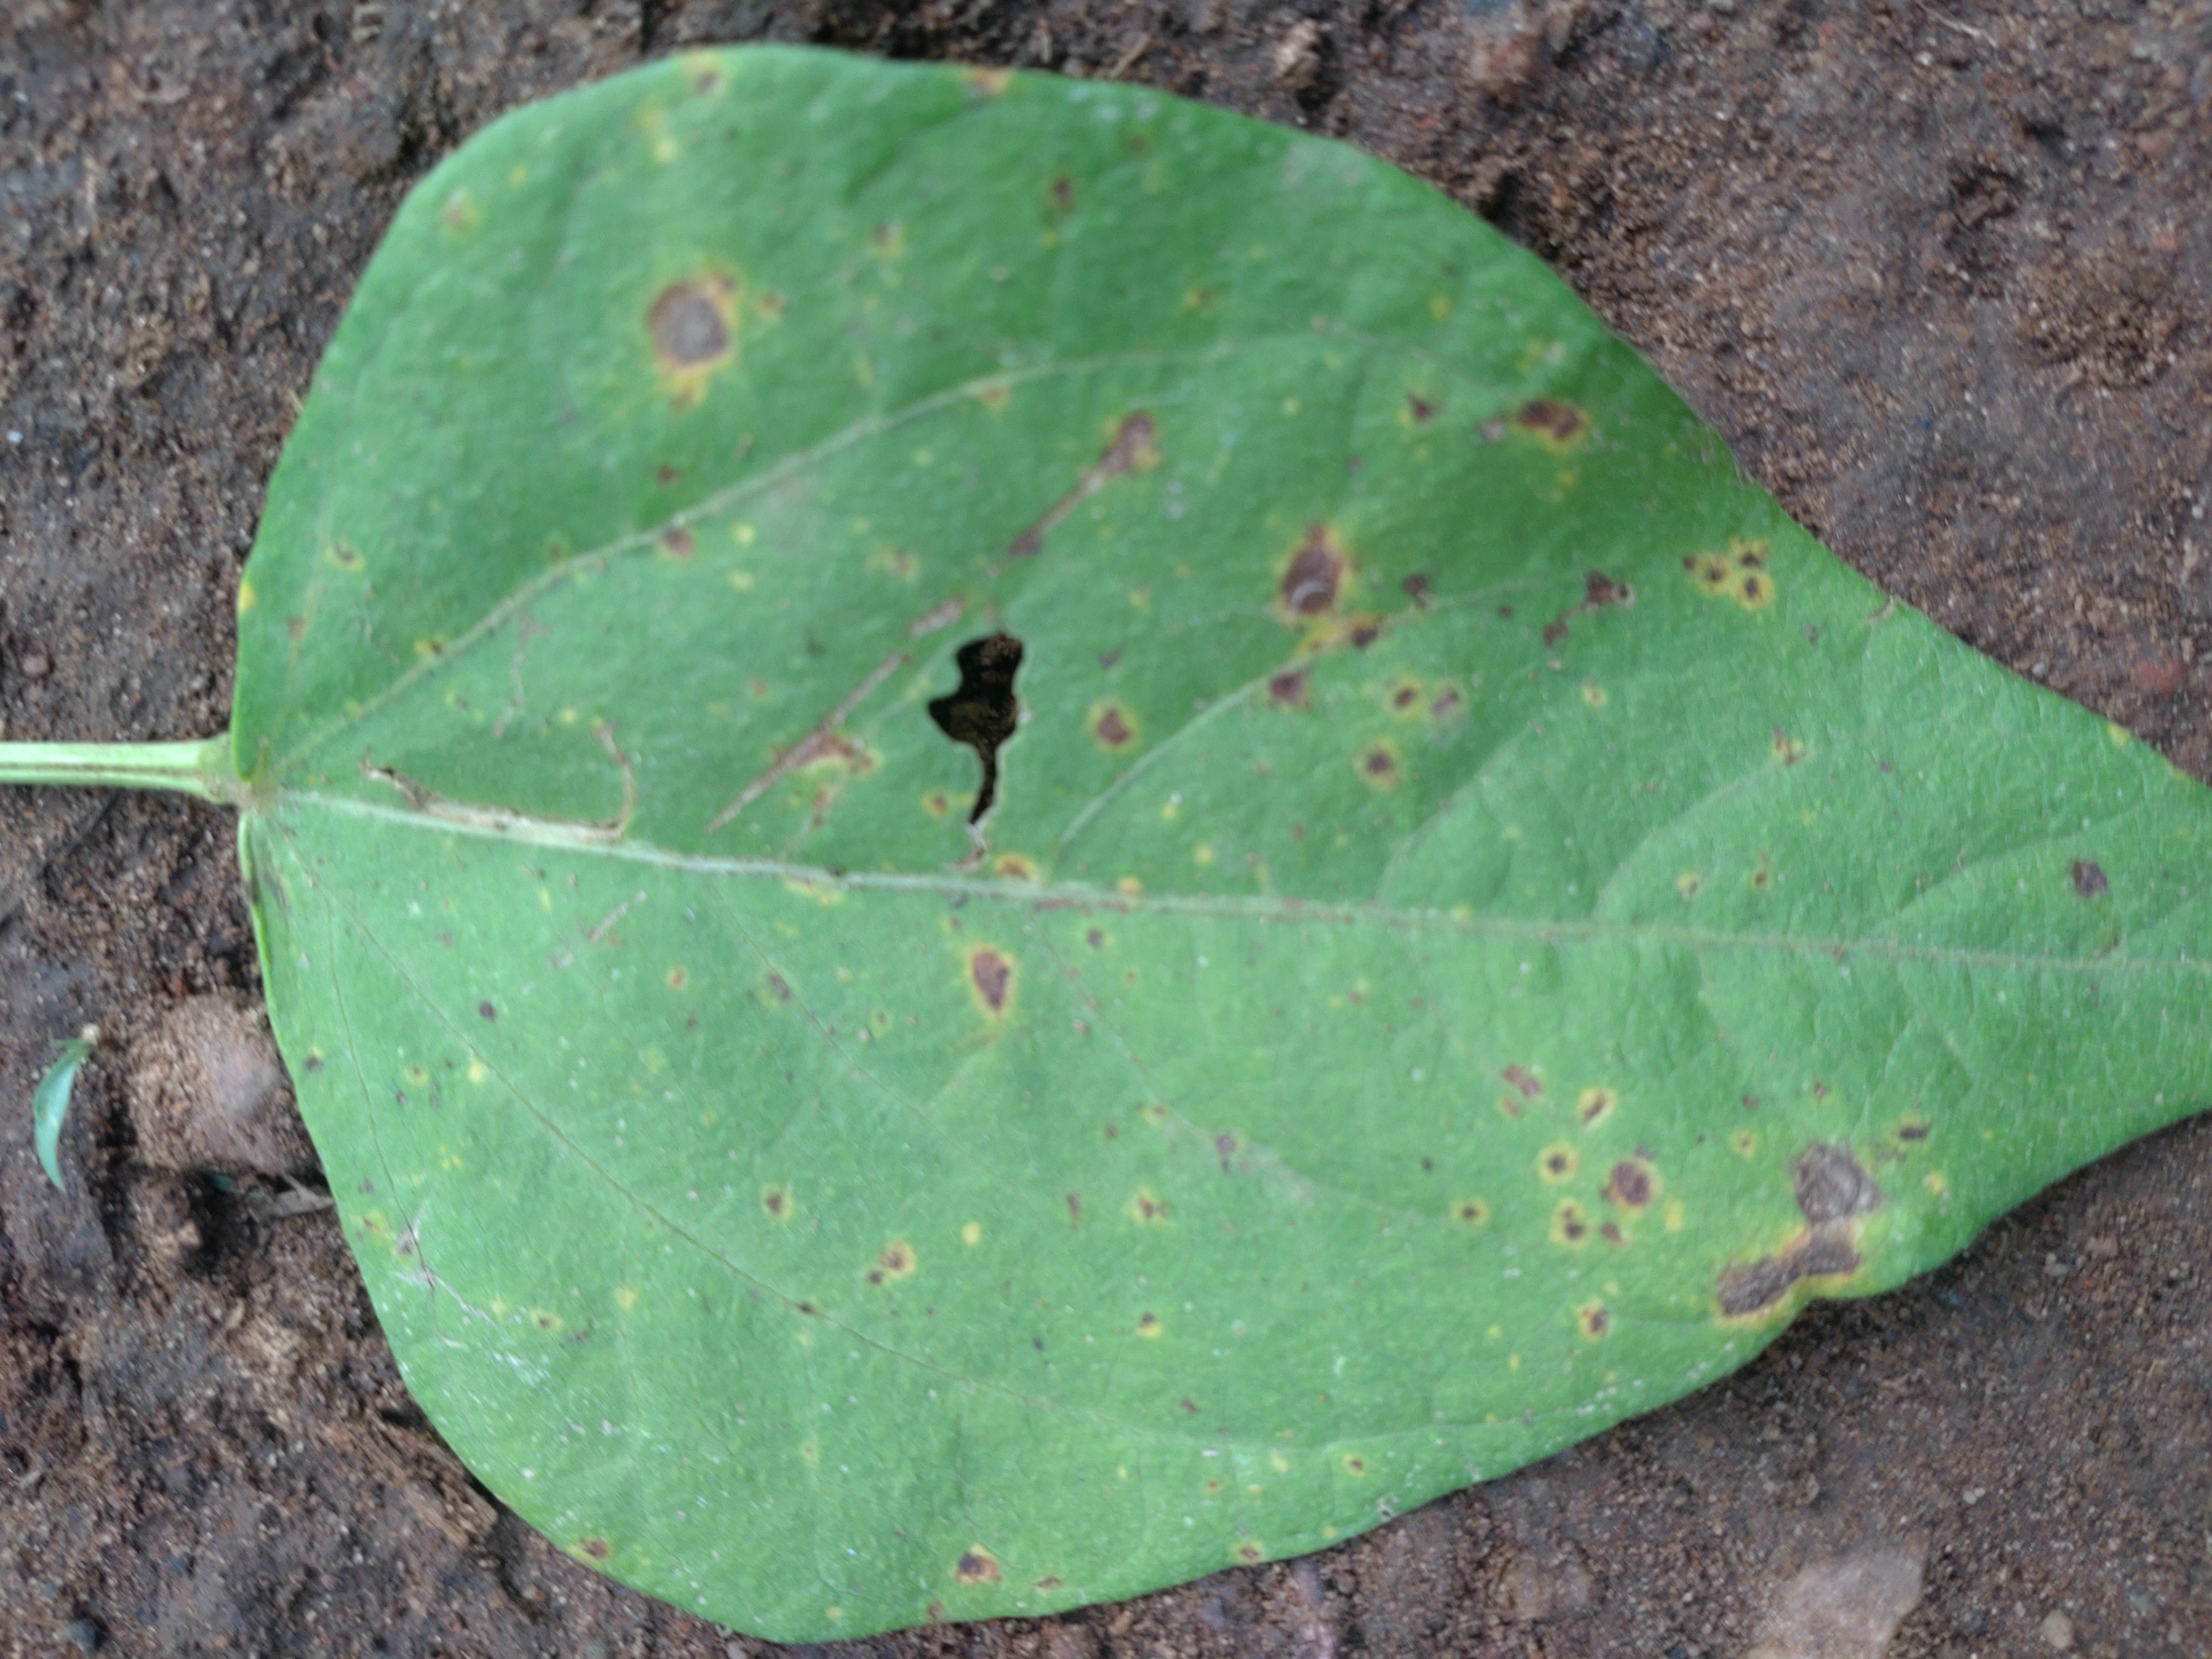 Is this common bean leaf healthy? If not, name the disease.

rust
